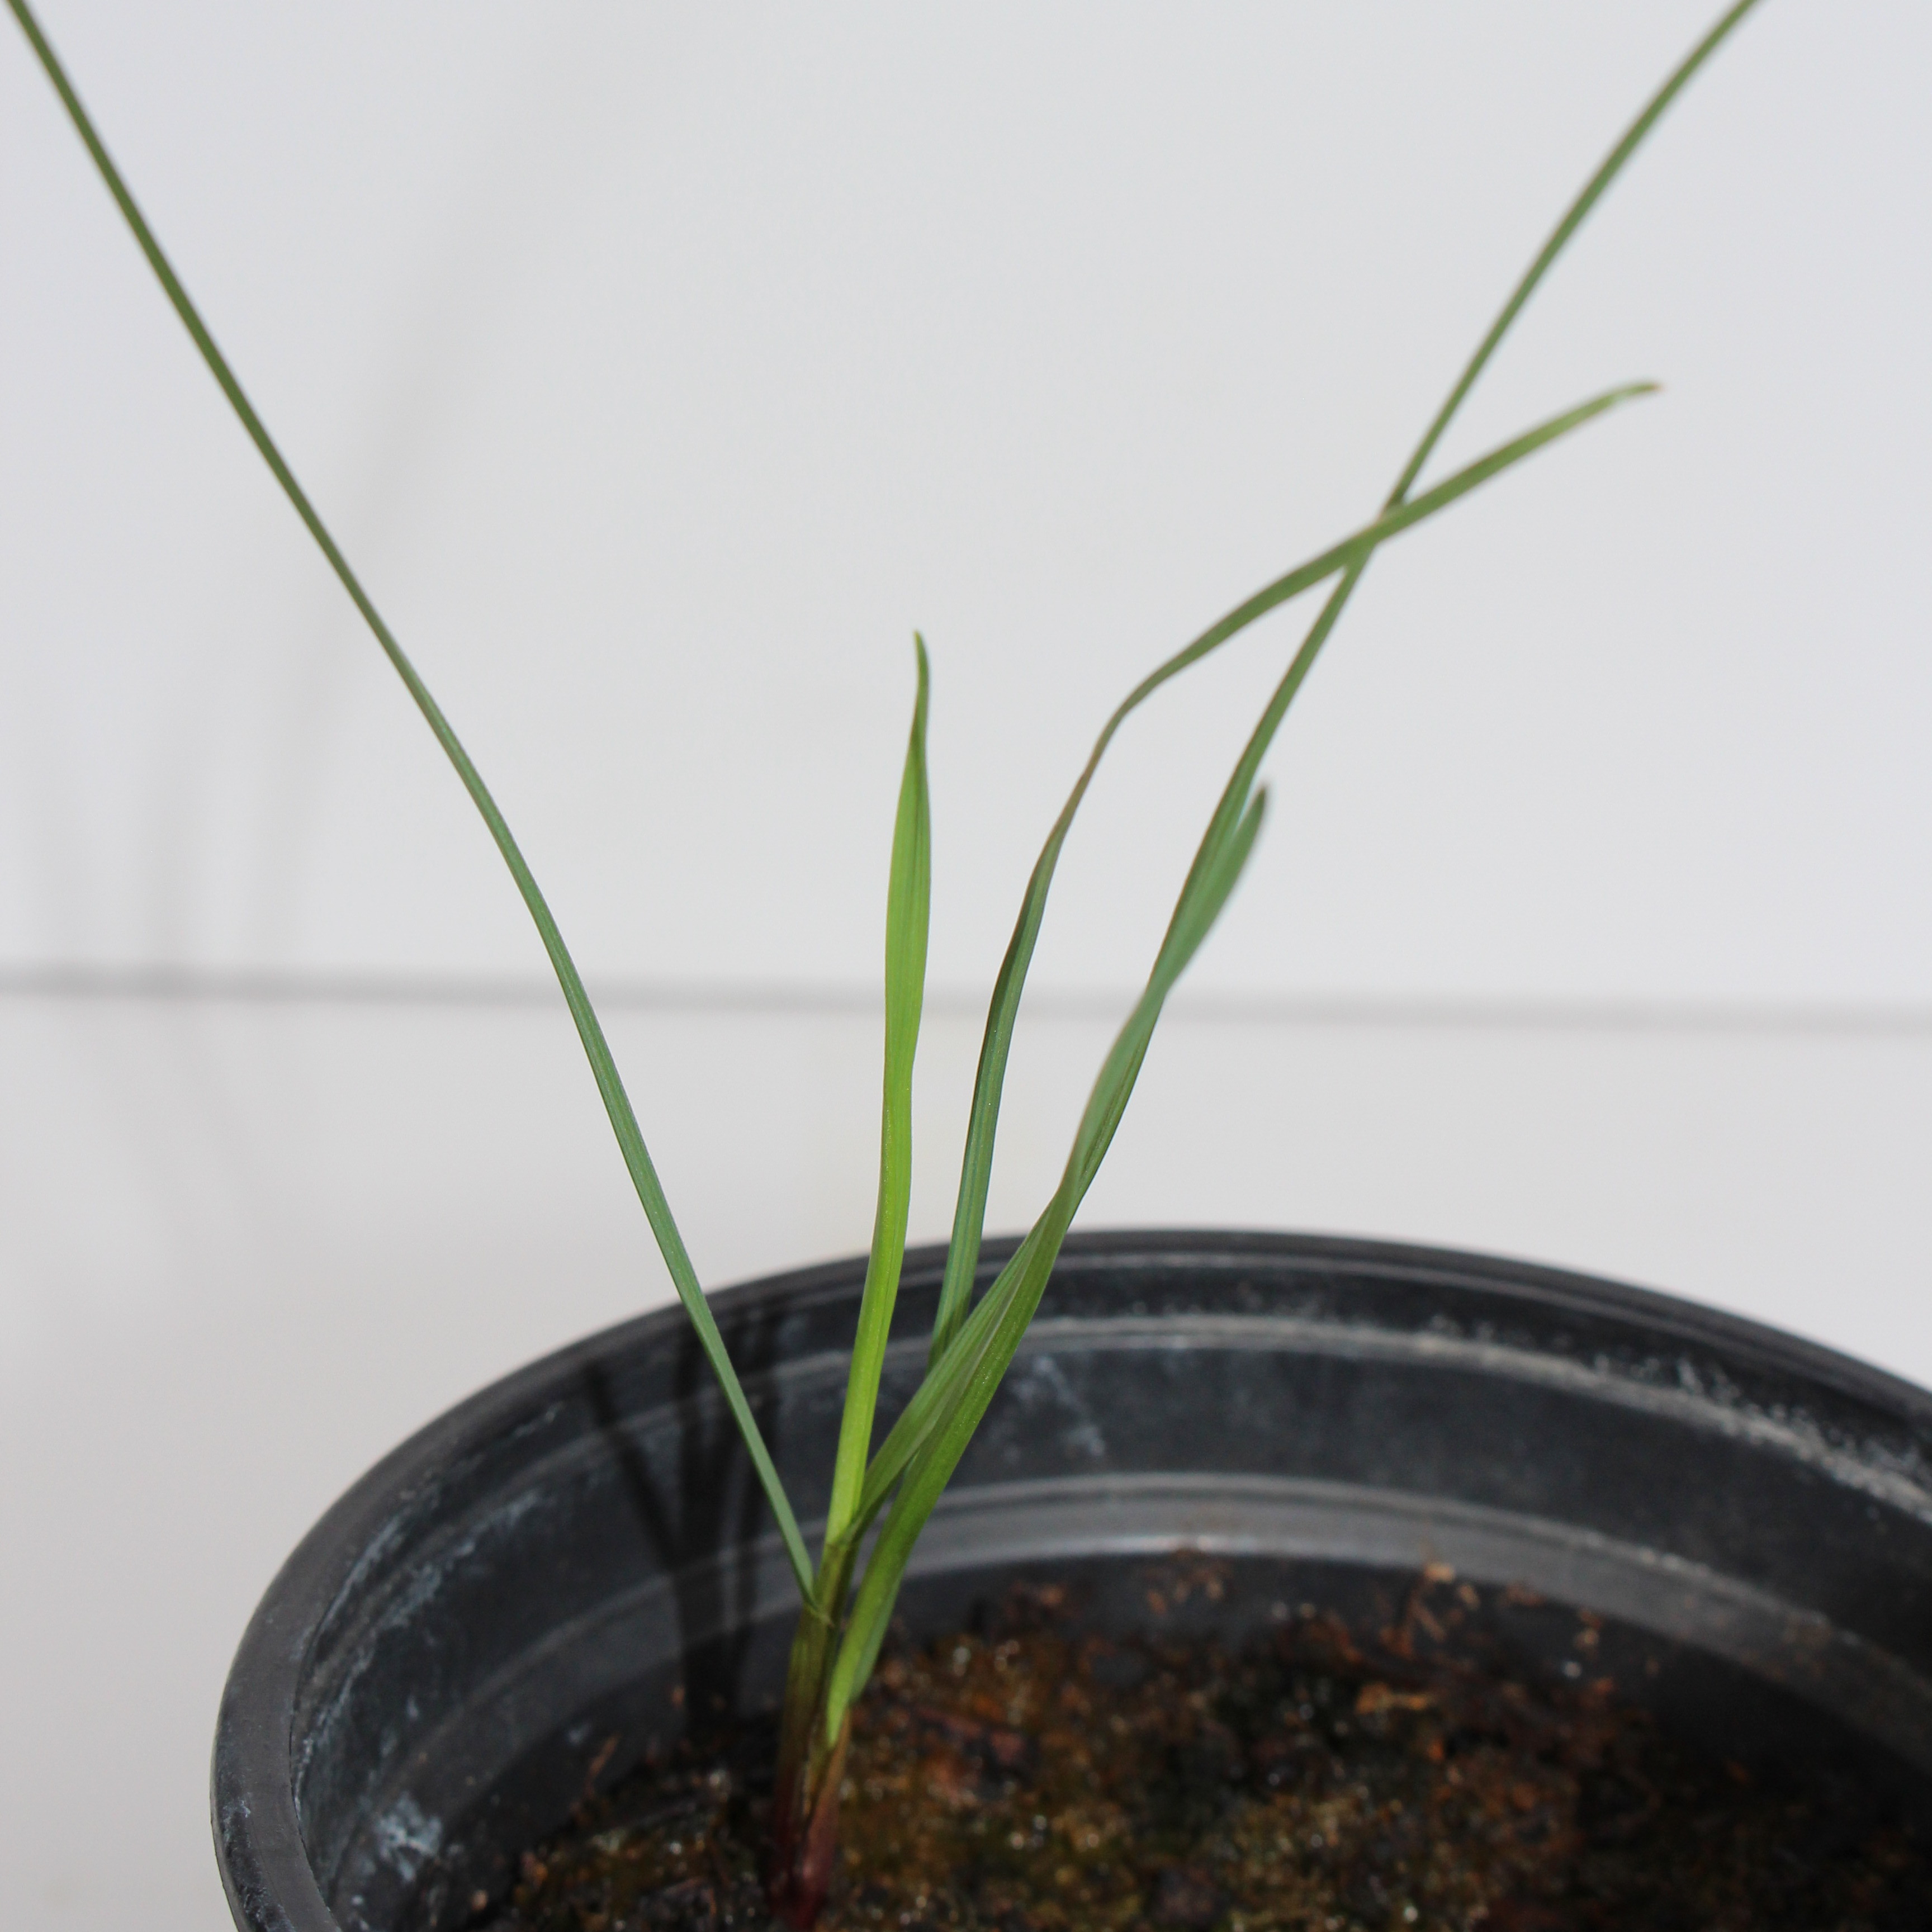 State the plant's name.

Lolium multiflorum
